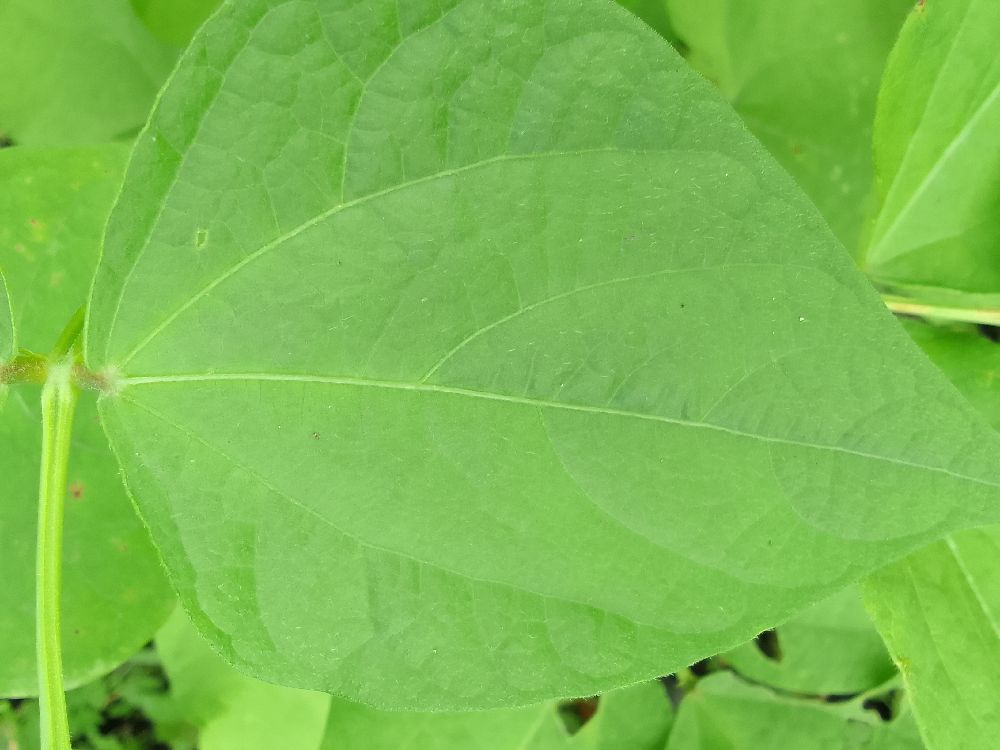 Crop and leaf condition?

common bean, healthy
